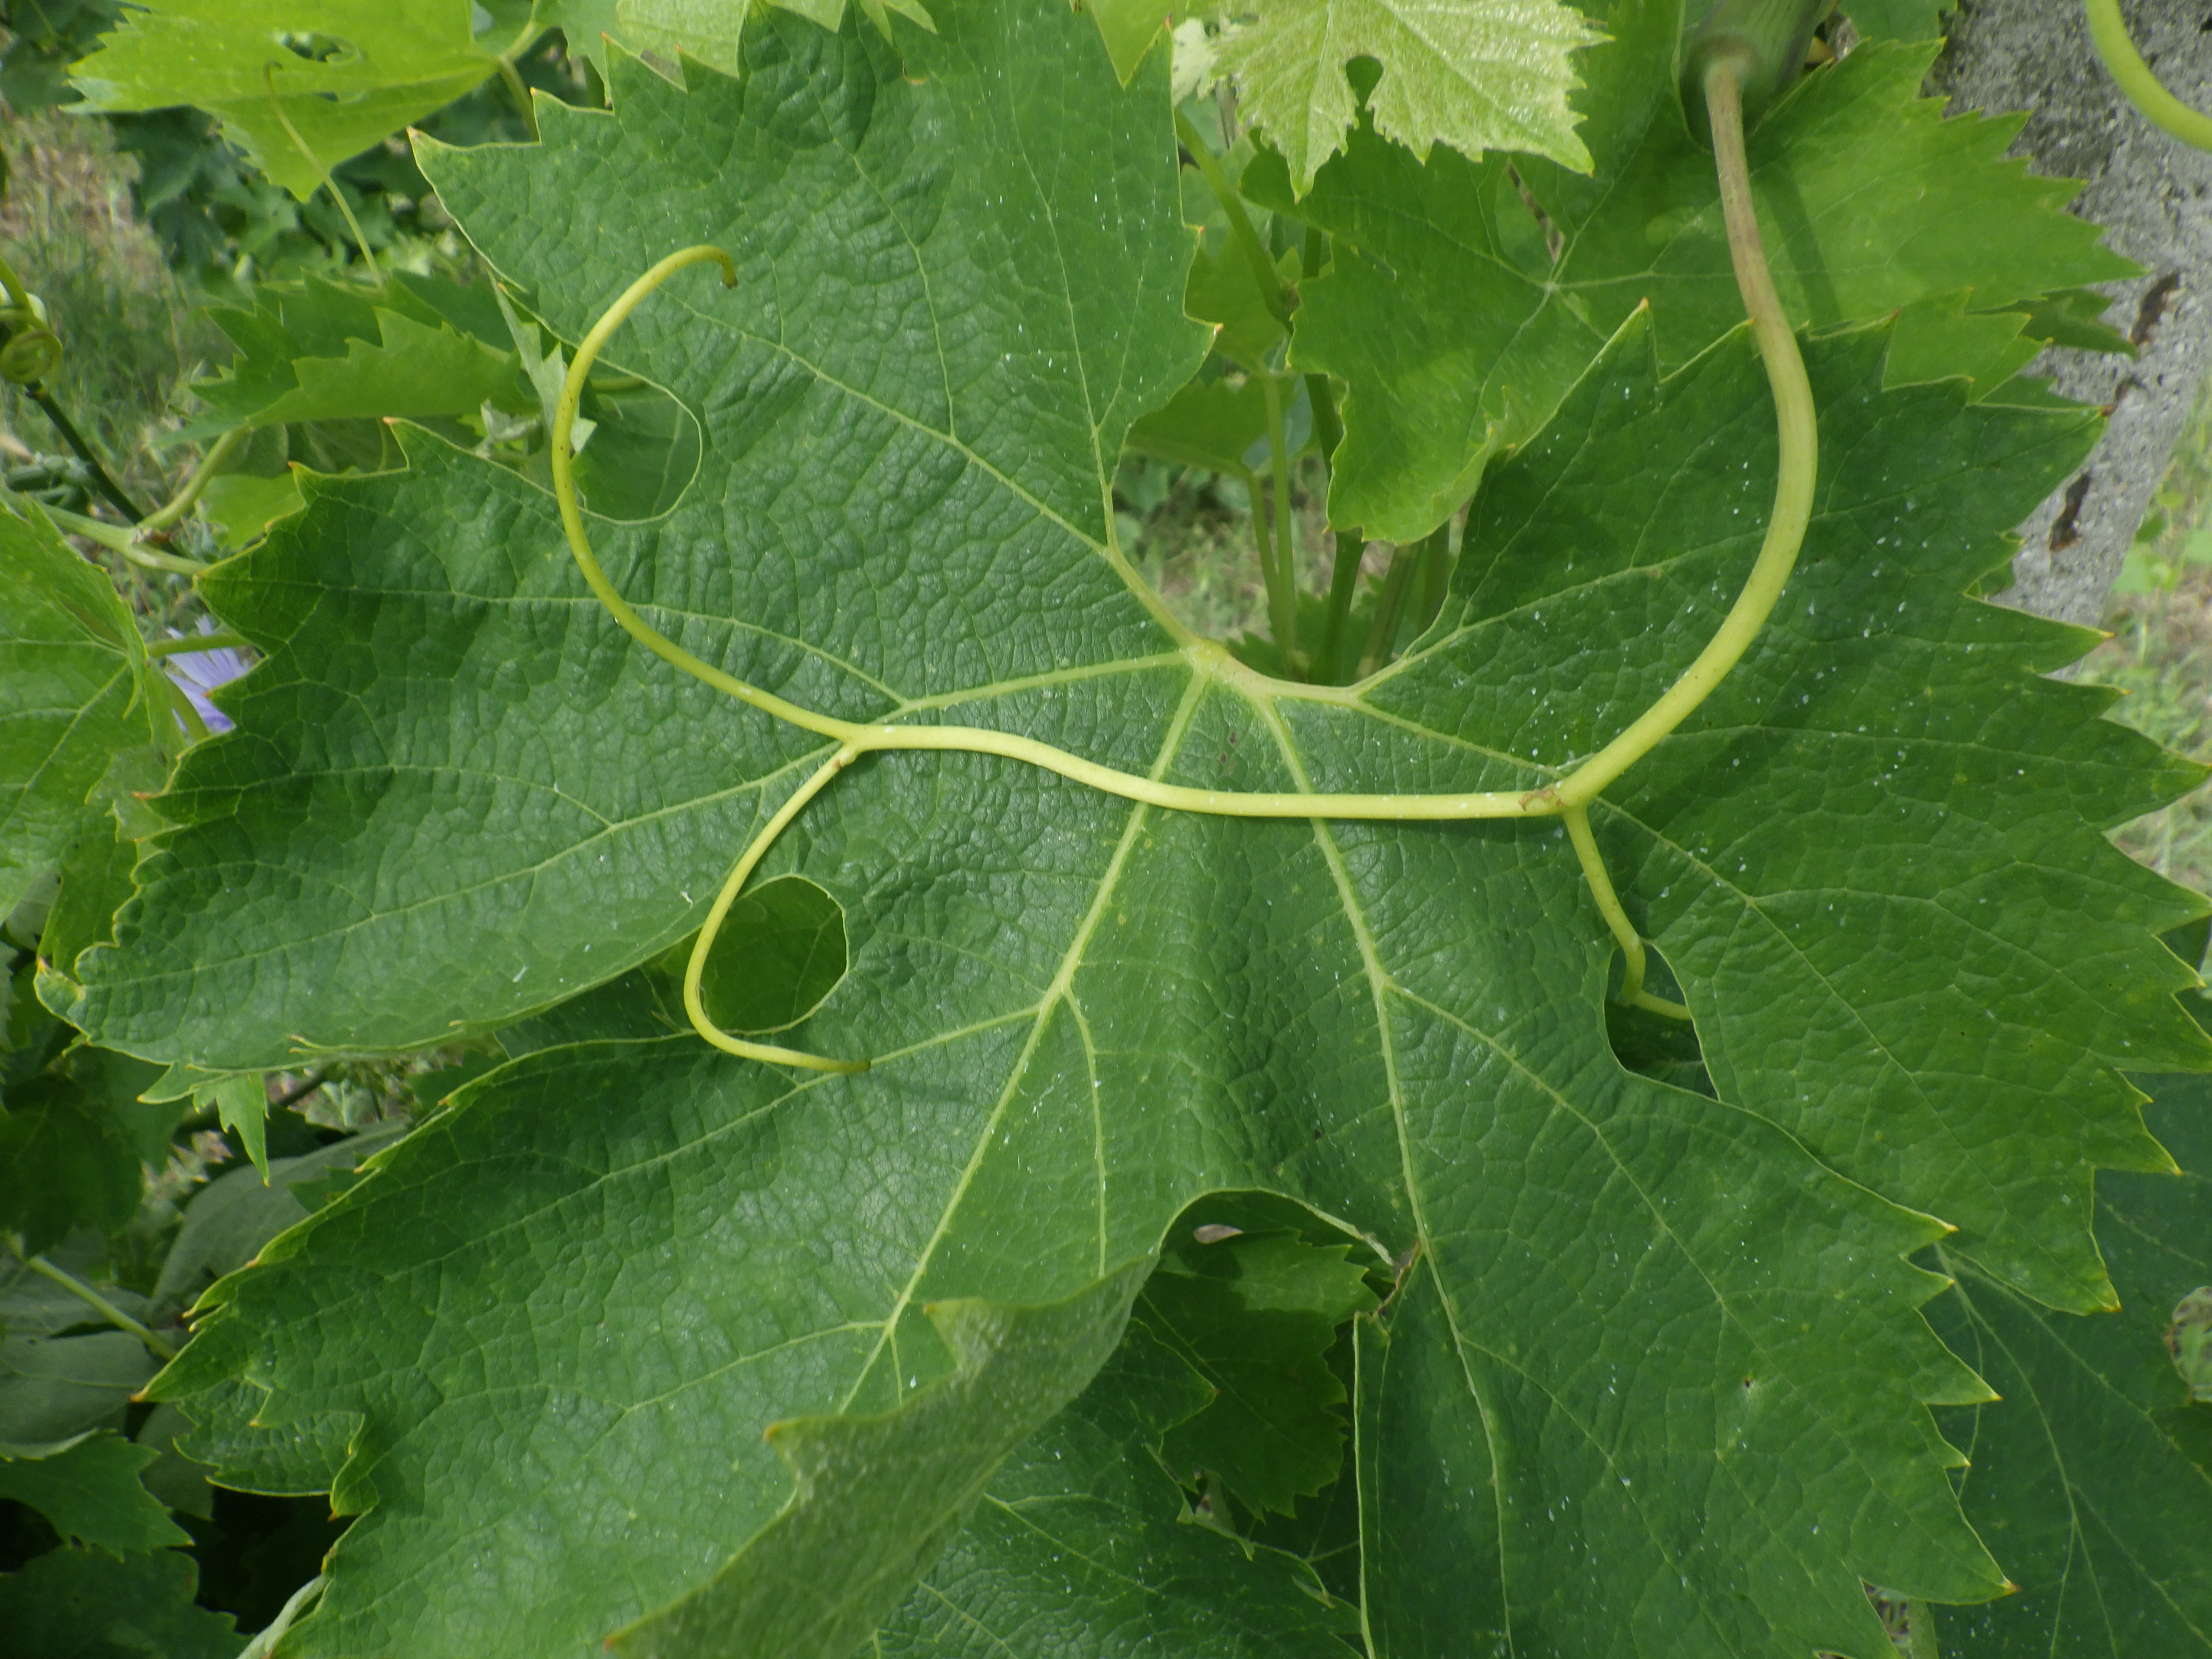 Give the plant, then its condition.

grapevine, healthy
